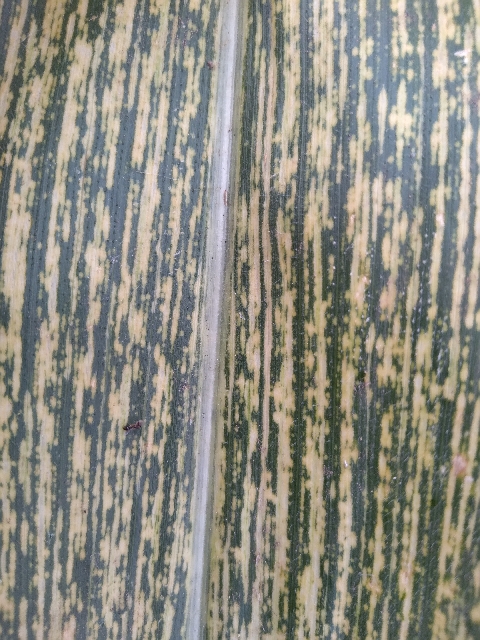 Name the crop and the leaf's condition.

maize, maize streak virus
